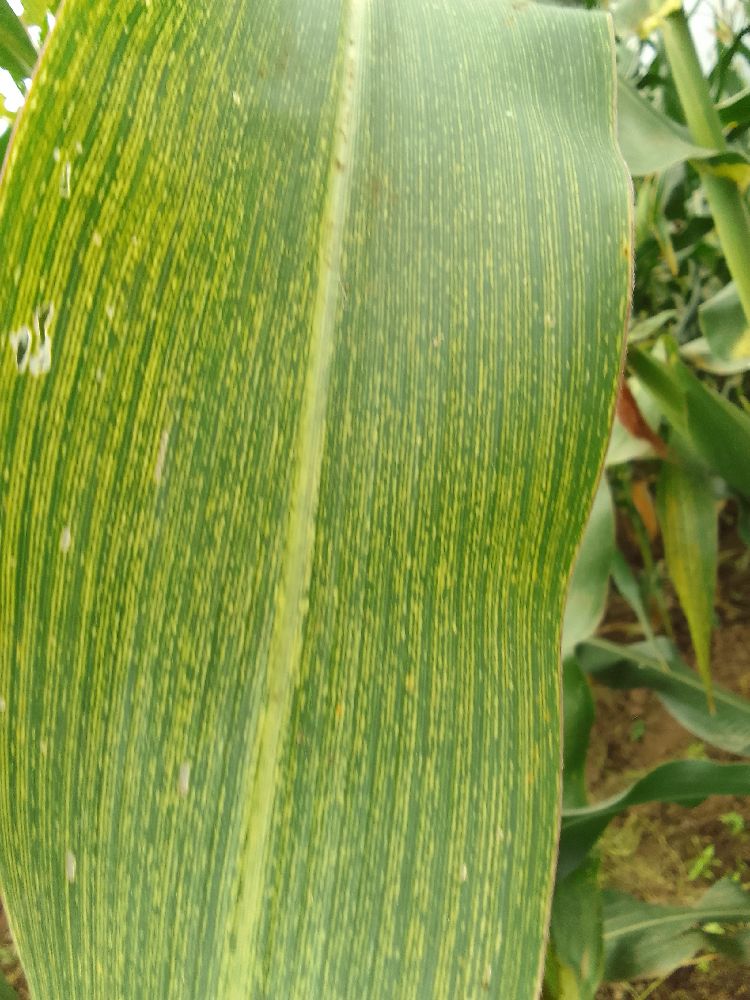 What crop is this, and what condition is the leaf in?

maize, maize streak virus
